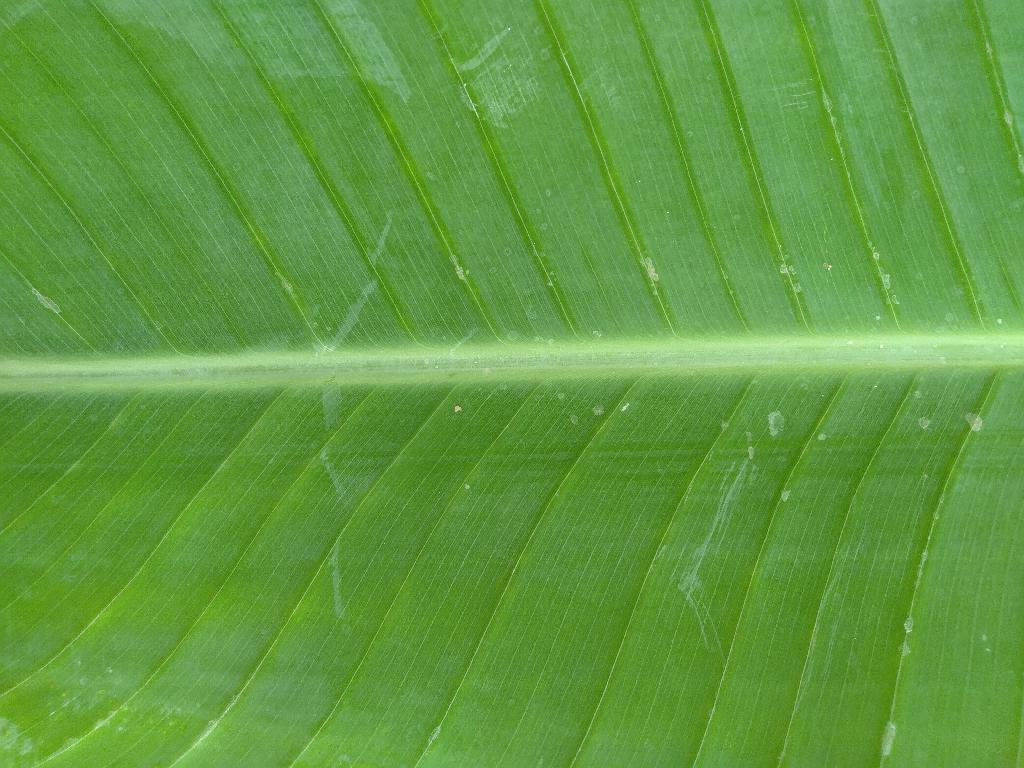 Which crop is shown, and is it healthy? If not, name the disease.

banana, healthy
